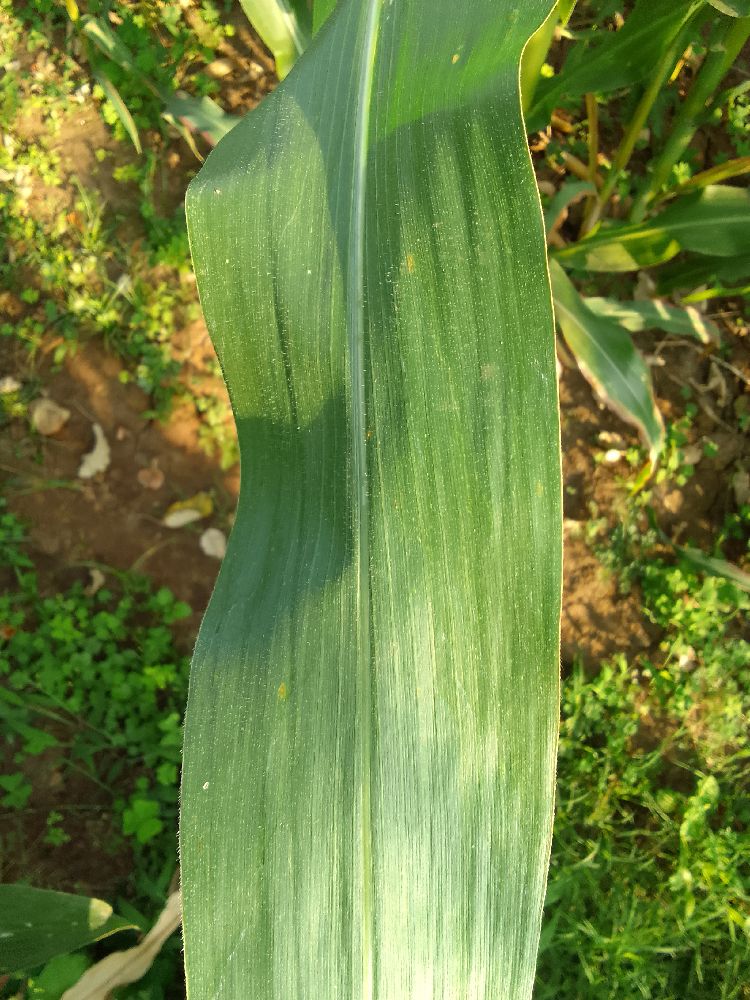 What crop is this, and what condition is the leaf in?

maize, healthy
